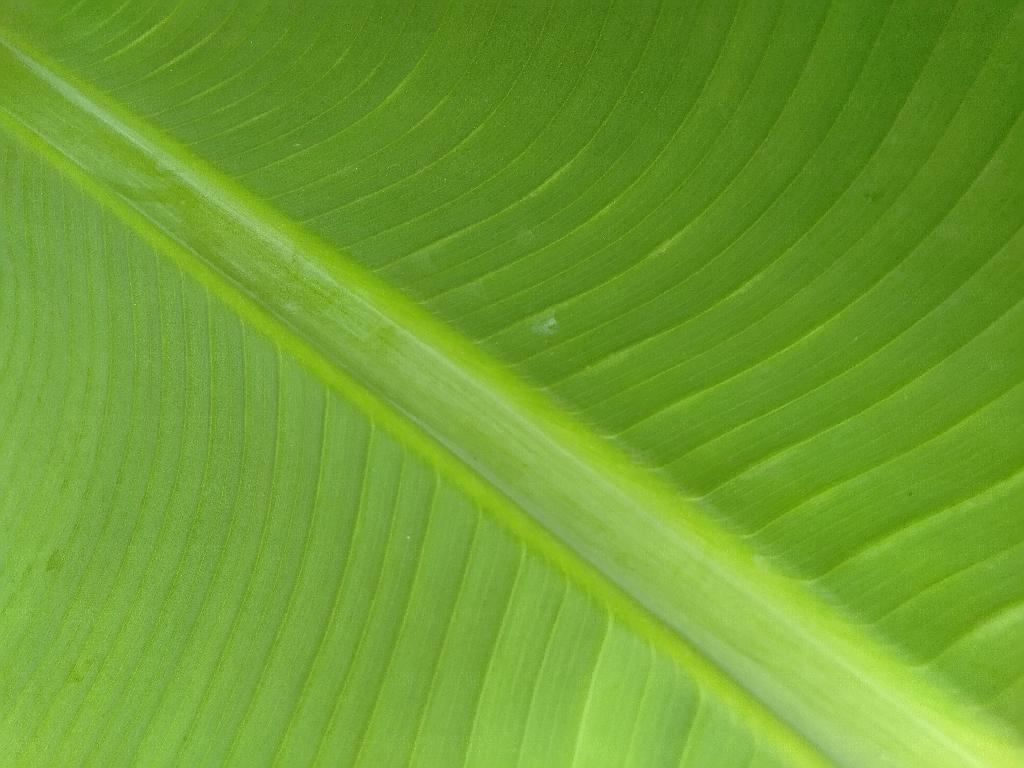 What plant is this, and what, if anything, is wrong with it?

banana, healthy
